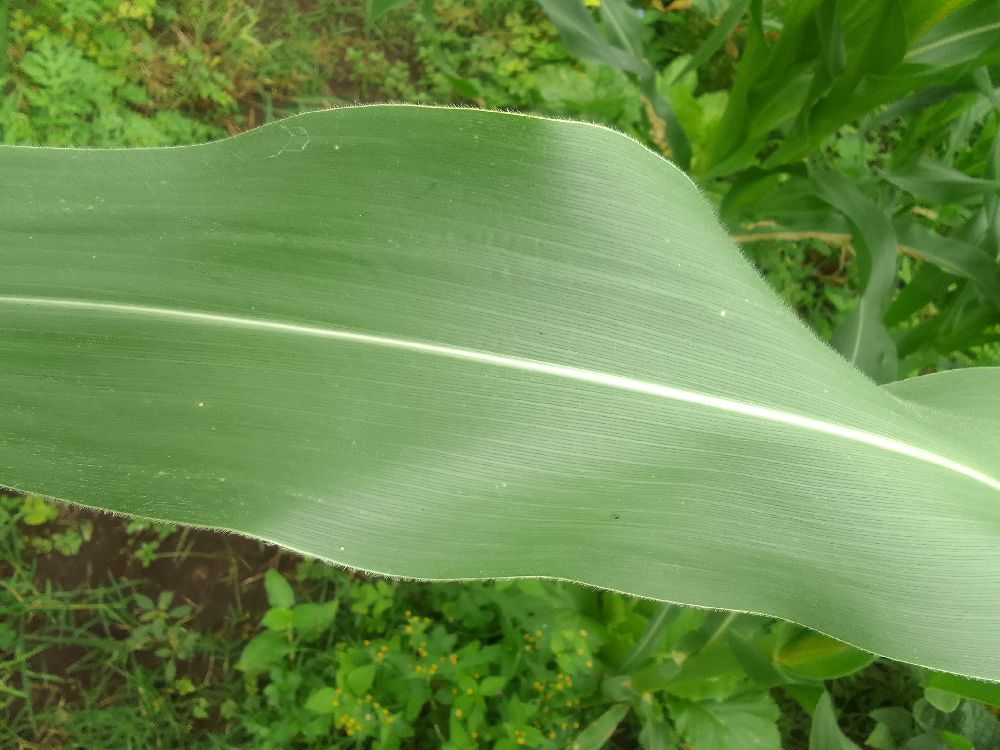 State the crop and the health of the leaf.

maize, healthy
